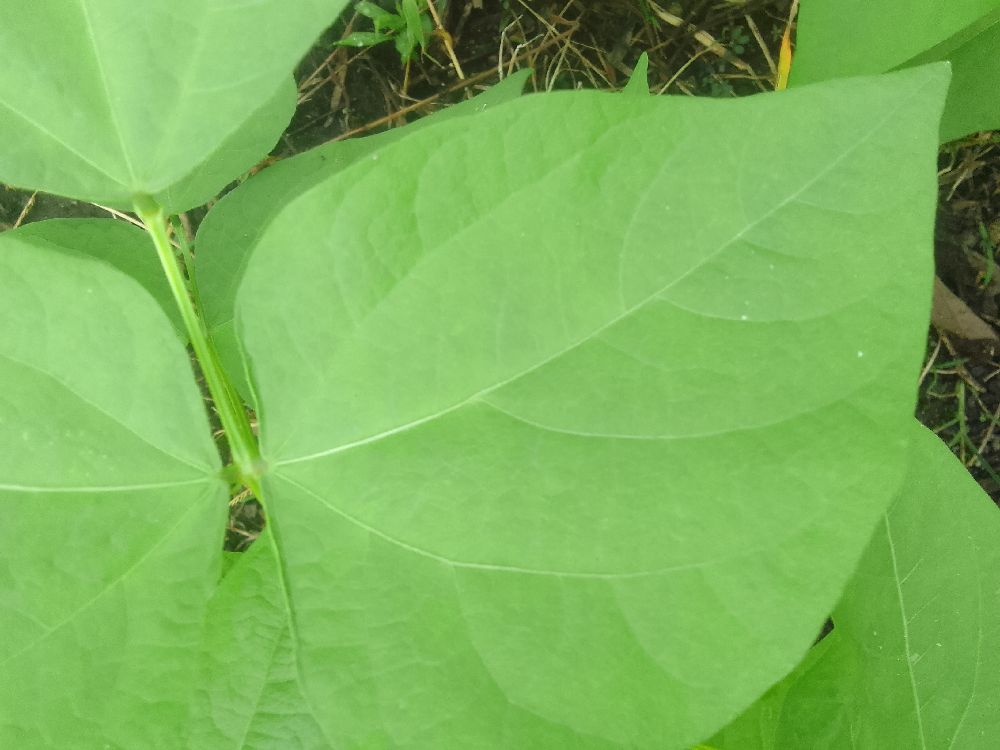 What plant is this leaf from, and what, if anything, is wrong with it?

common bean, healthy
